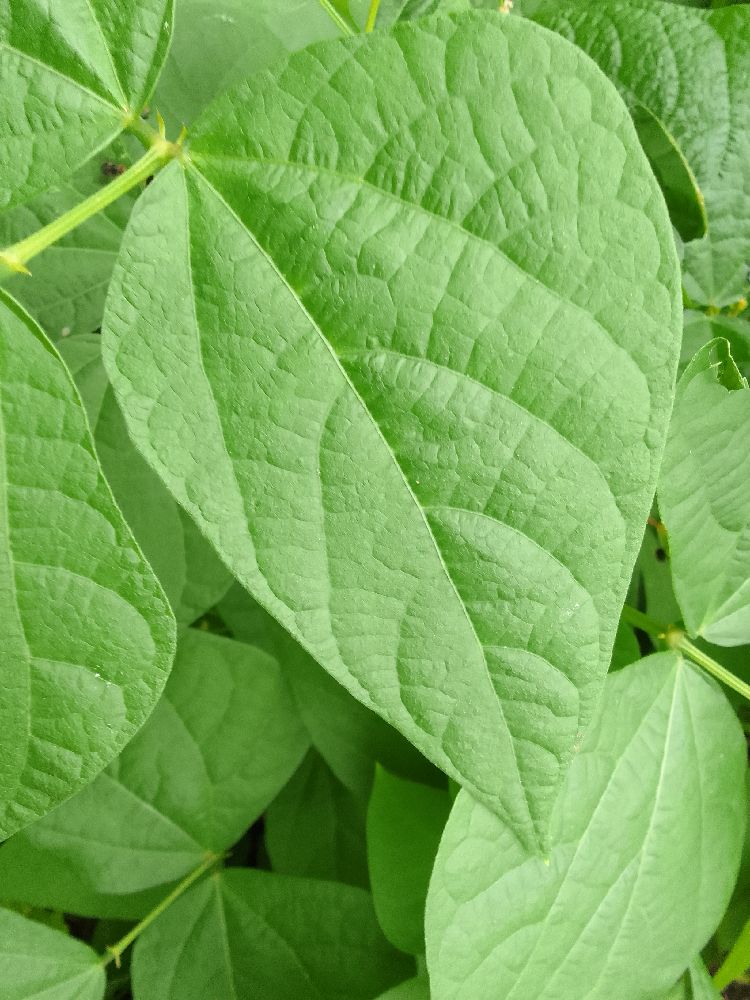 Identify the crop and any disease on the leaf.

common bean, healthy
